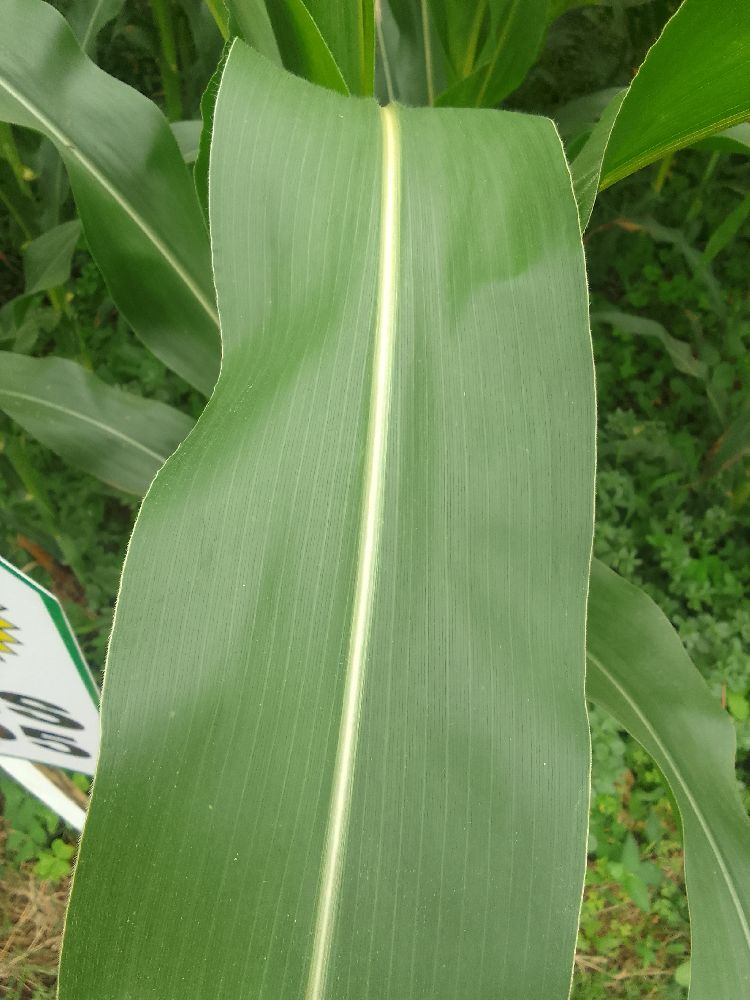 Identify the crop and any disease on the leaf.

maize, healthy
